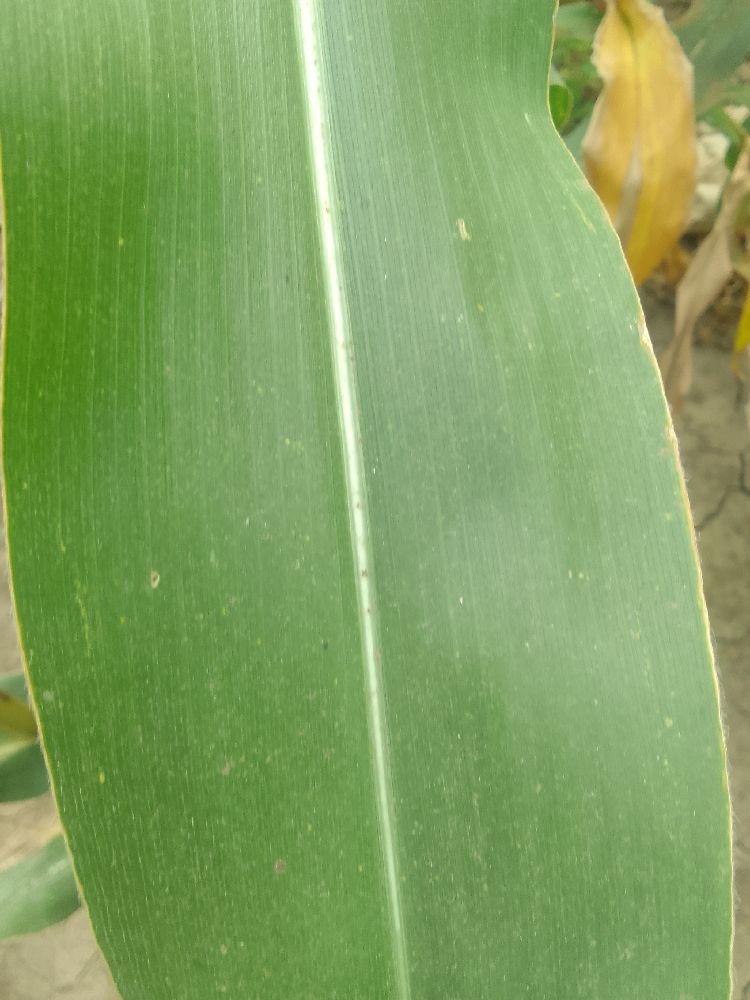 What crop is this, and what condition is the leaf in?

maize, healthy
